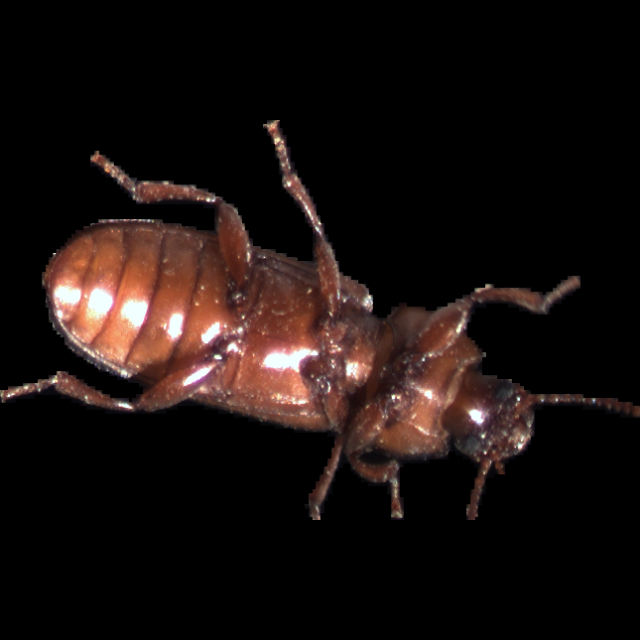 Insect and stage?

mealworm beetle
